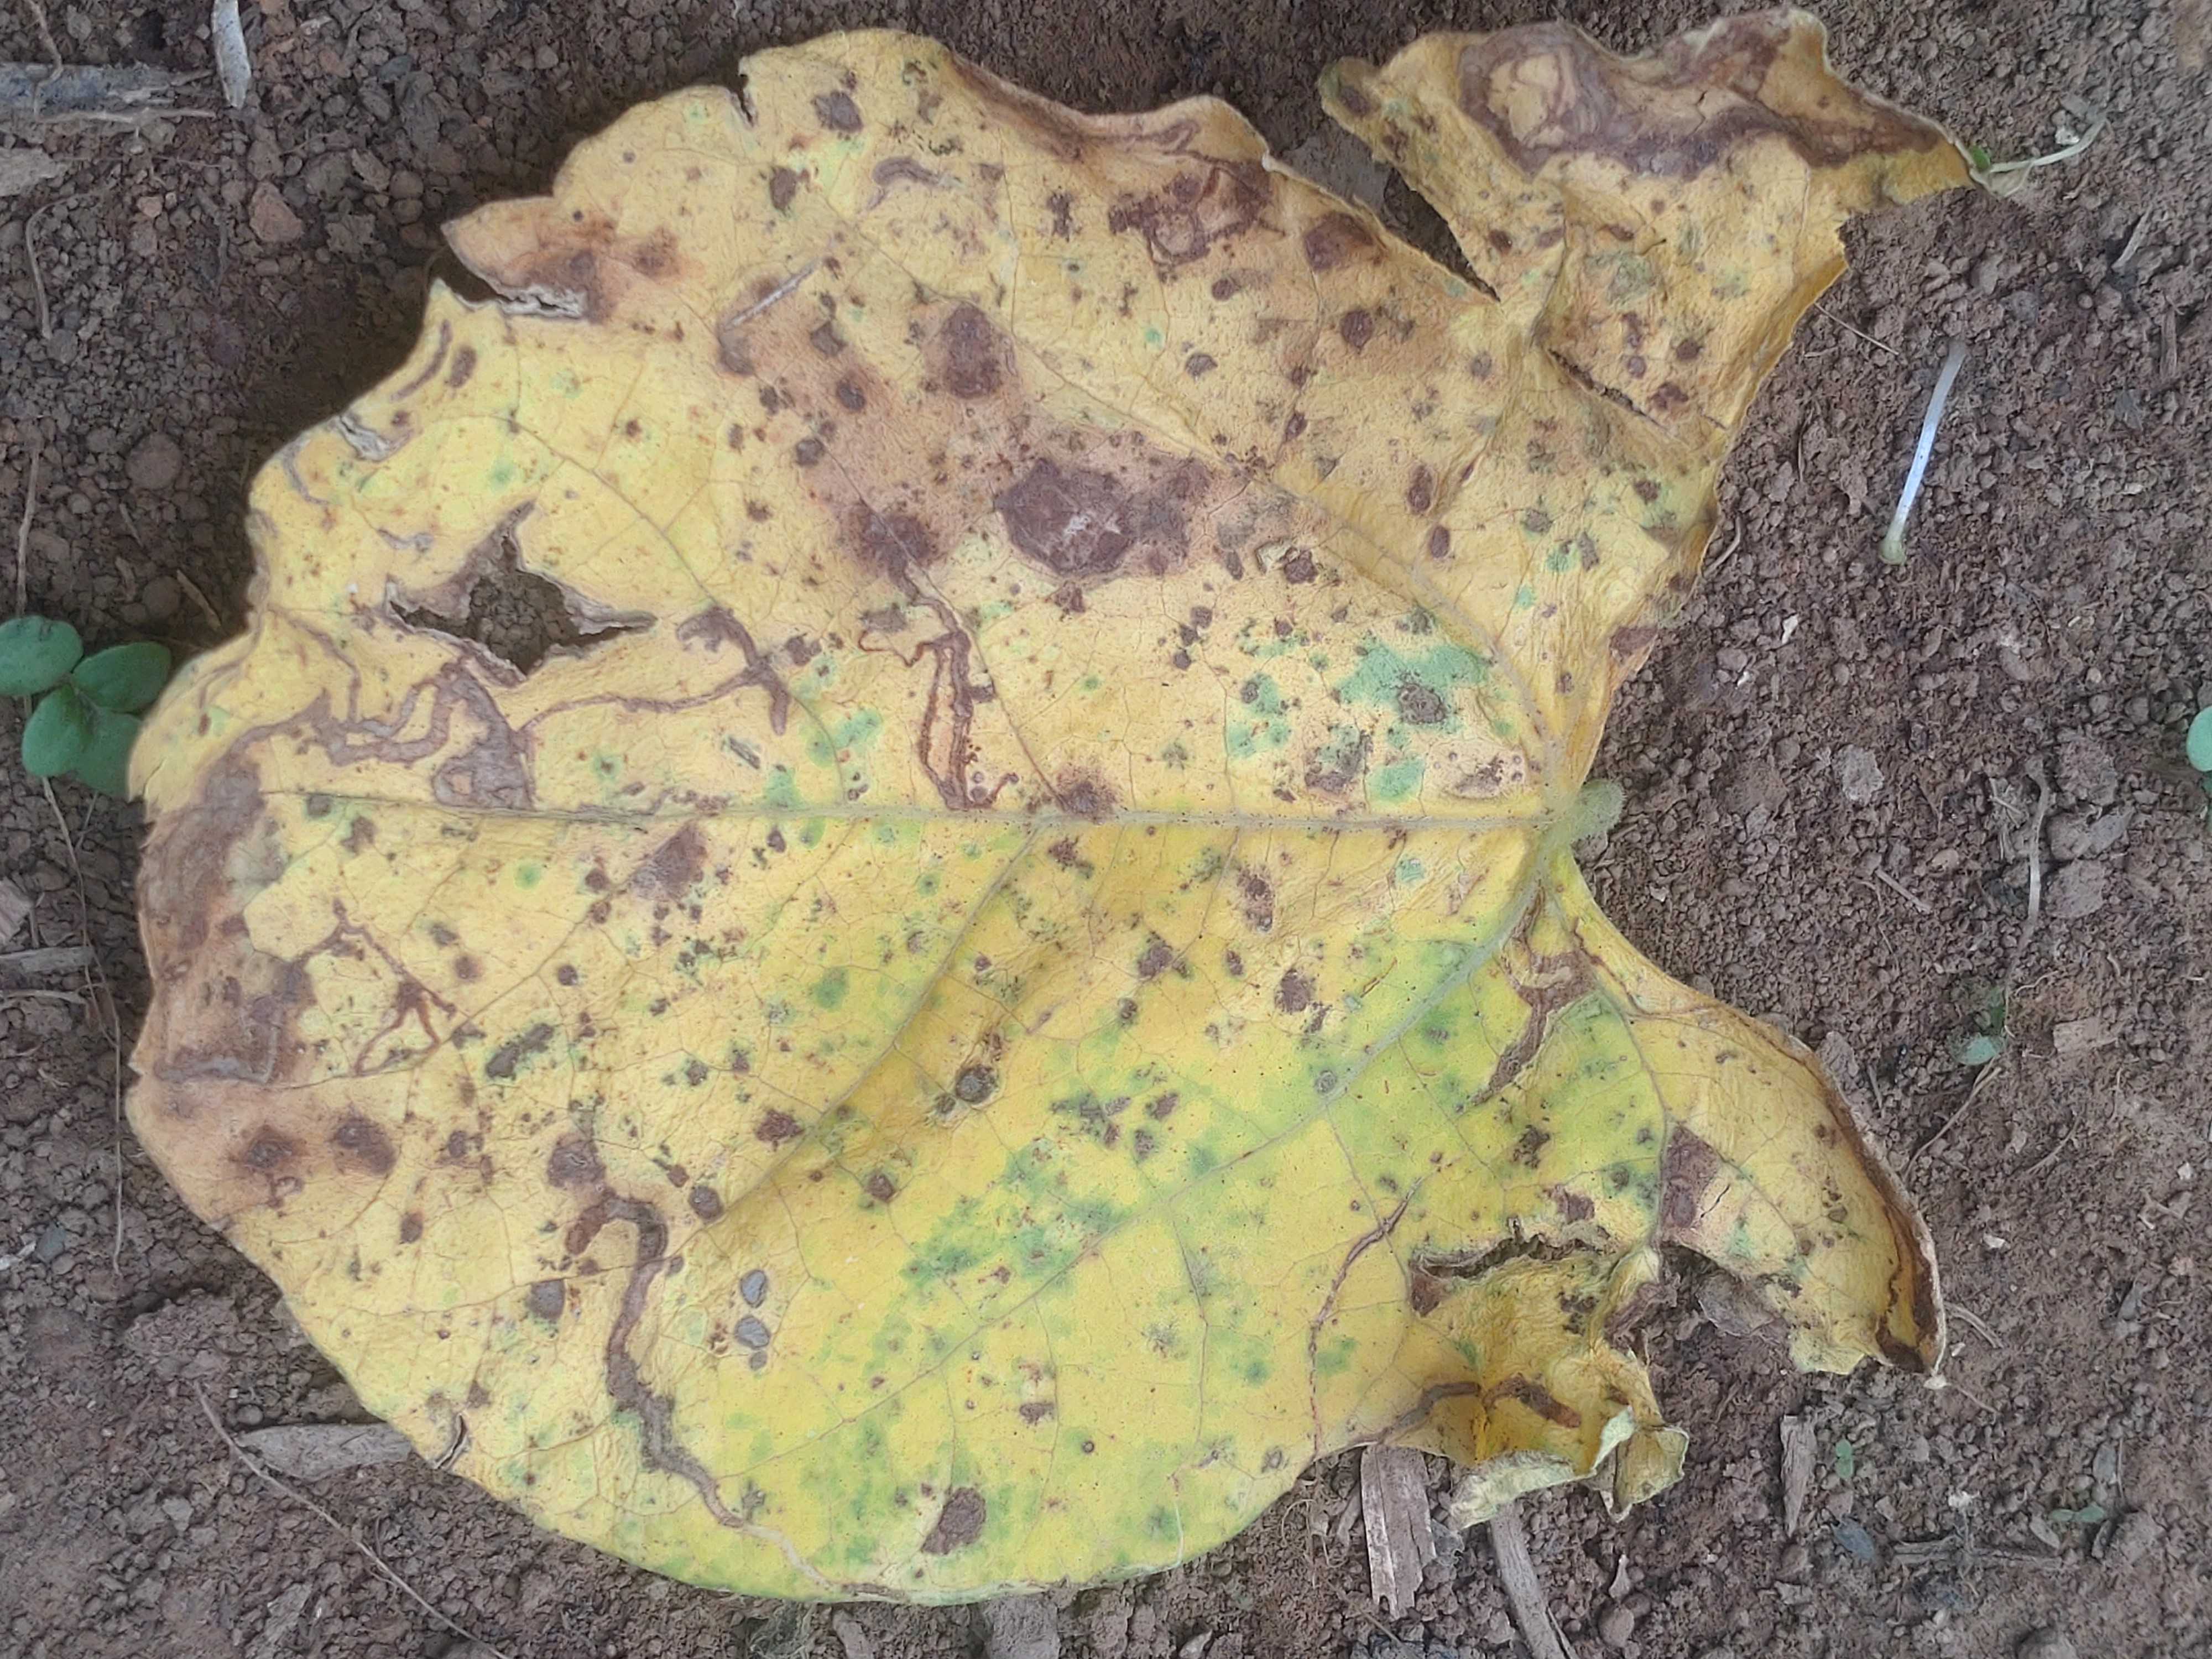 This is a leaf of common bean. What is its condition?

anthracnose
